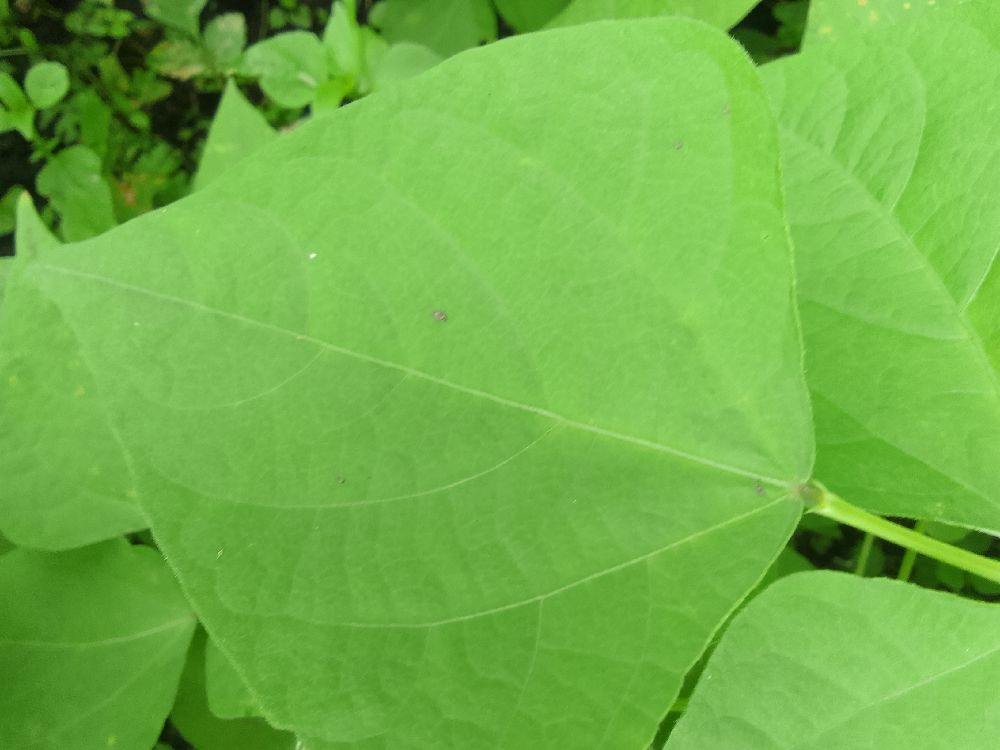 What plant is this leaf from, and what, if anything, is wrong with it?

common bean, healthy
